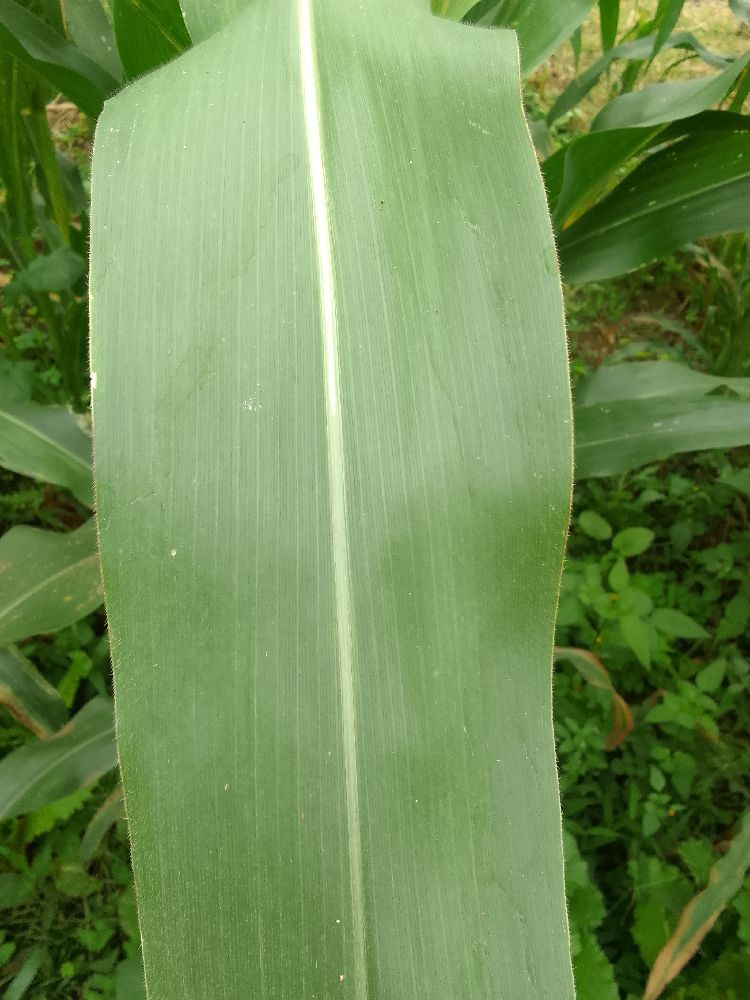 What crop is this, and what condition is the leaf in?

maize, healthy
